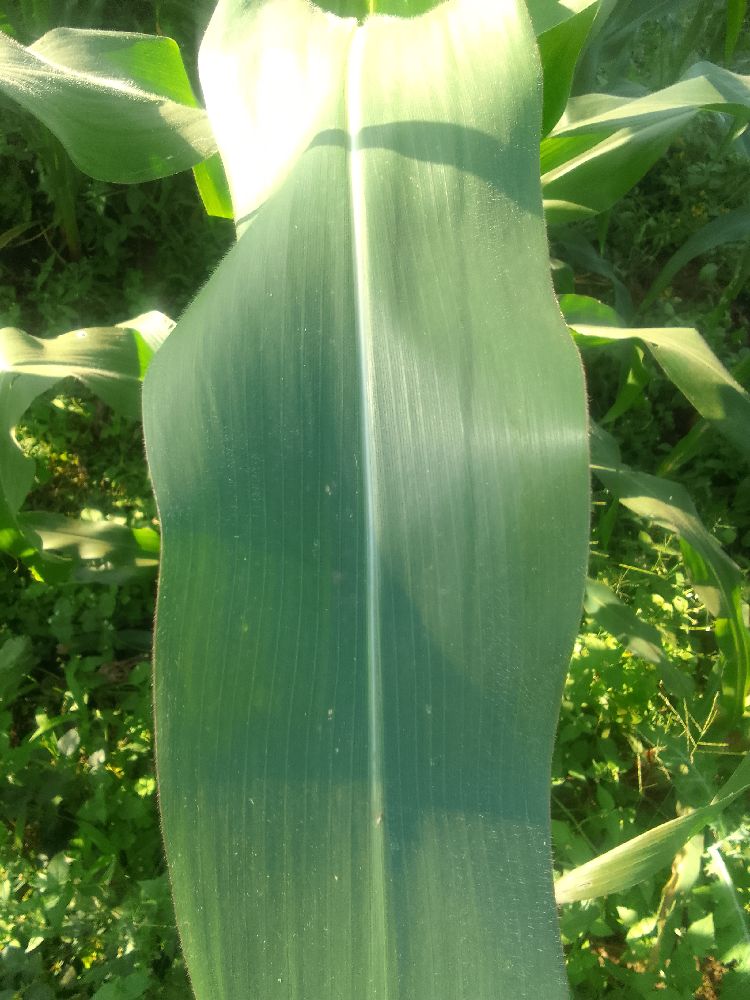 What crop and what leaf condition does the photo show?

maize, healthy
